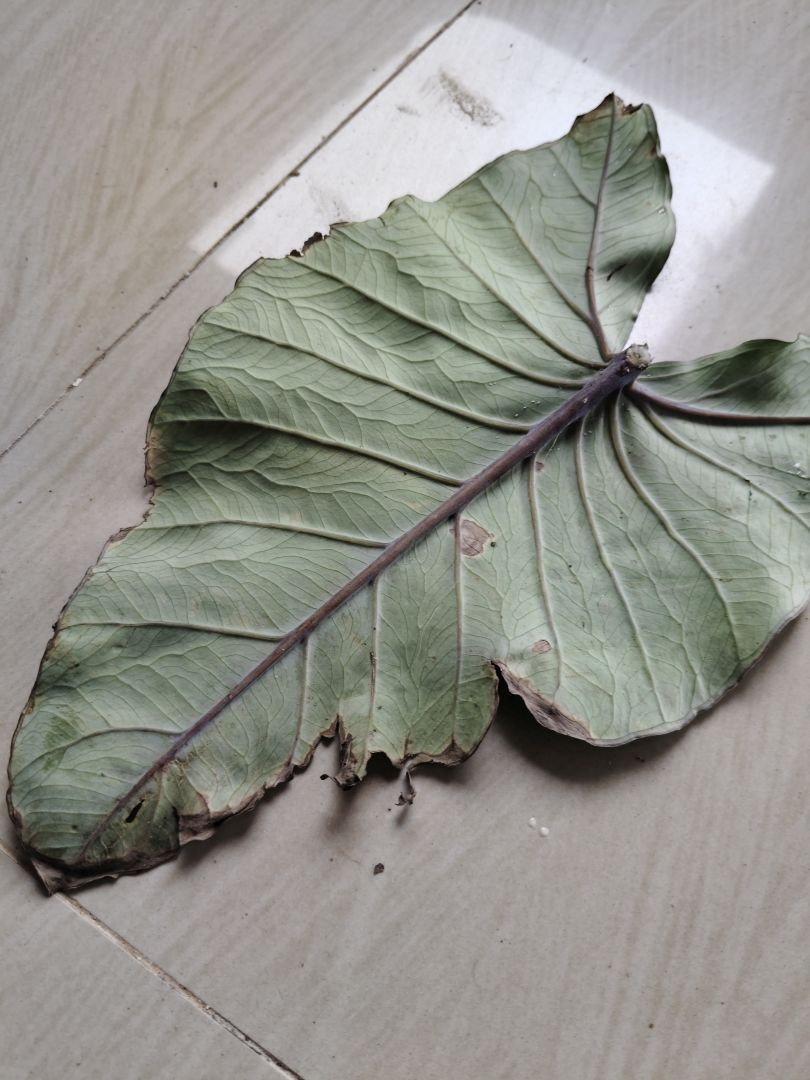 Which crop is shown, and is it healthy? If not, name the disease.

taro, leaf blight
